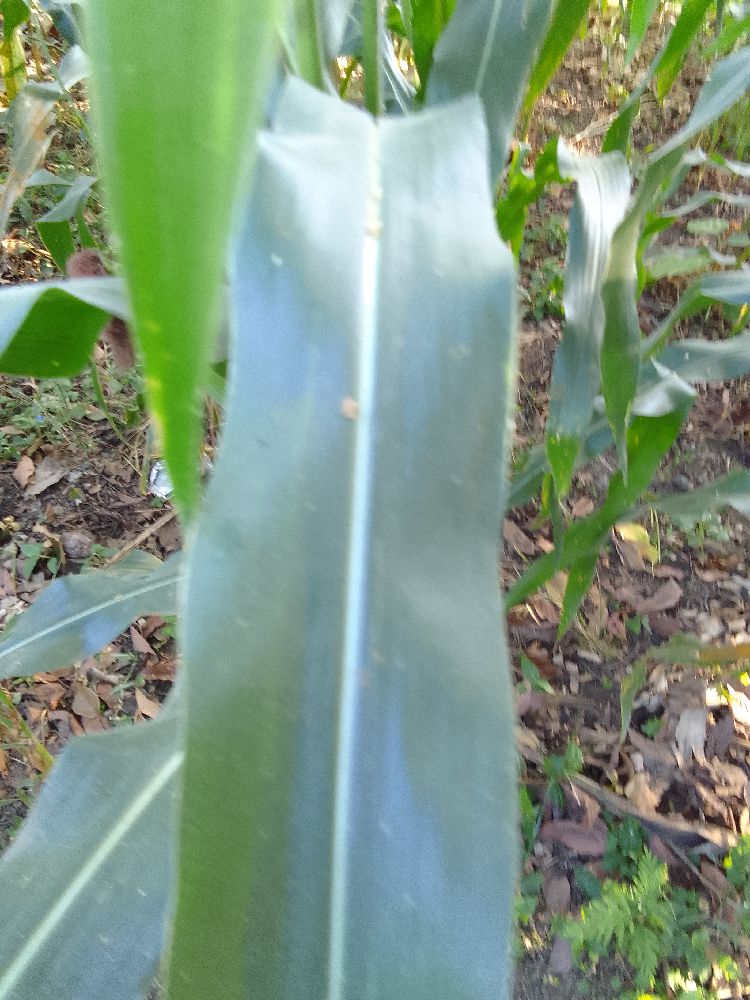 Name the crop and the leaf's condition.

maize, healthy
